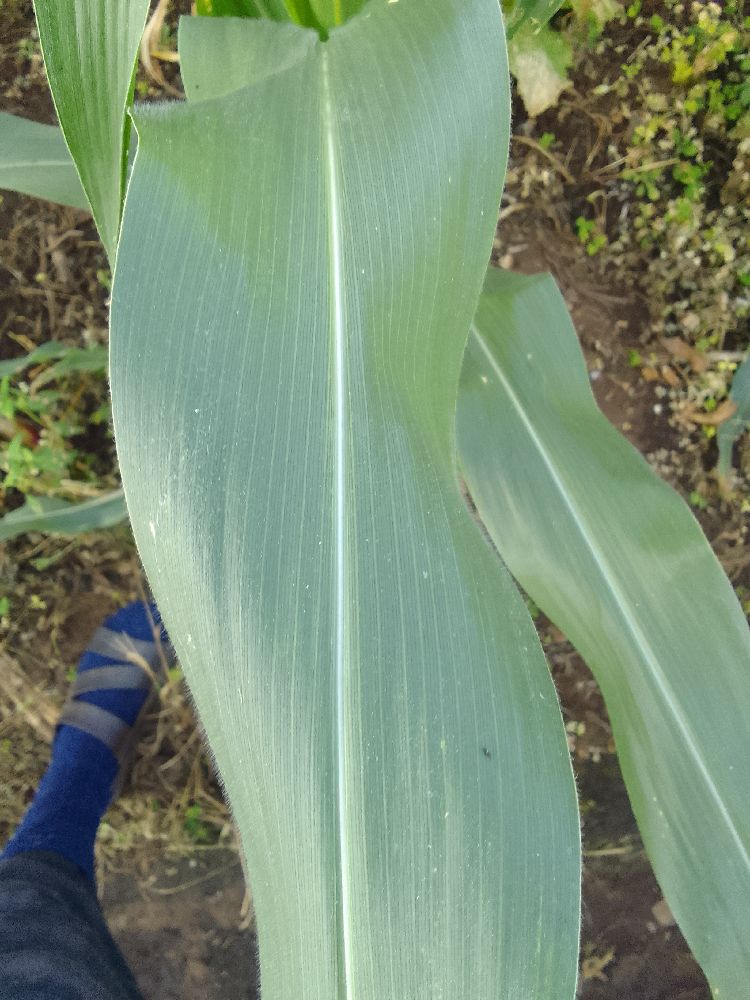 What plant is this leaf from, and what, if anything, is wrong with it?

maize, healthy
